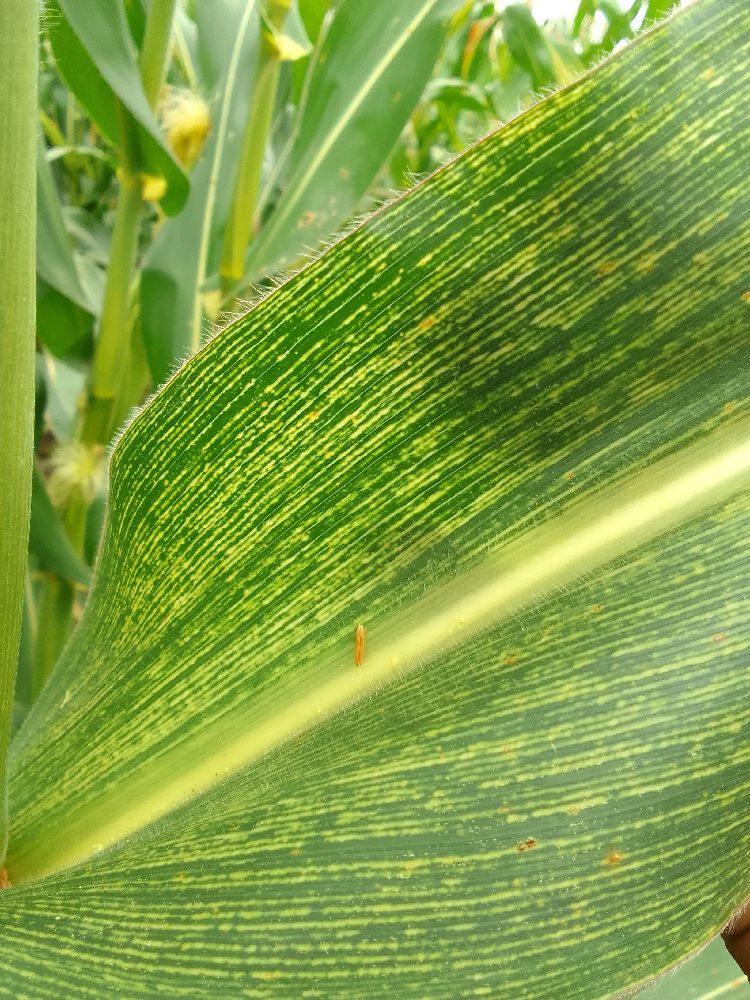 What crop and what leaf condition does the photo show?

maize, maize streak virus
